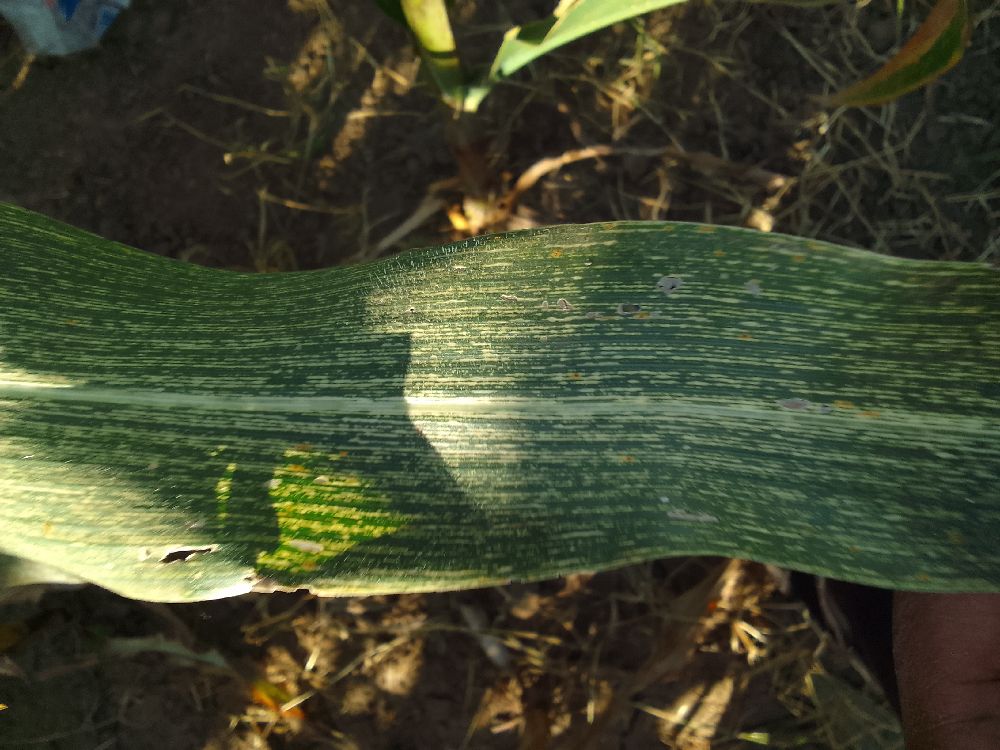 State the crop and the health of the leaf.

maize, maize streak virus
